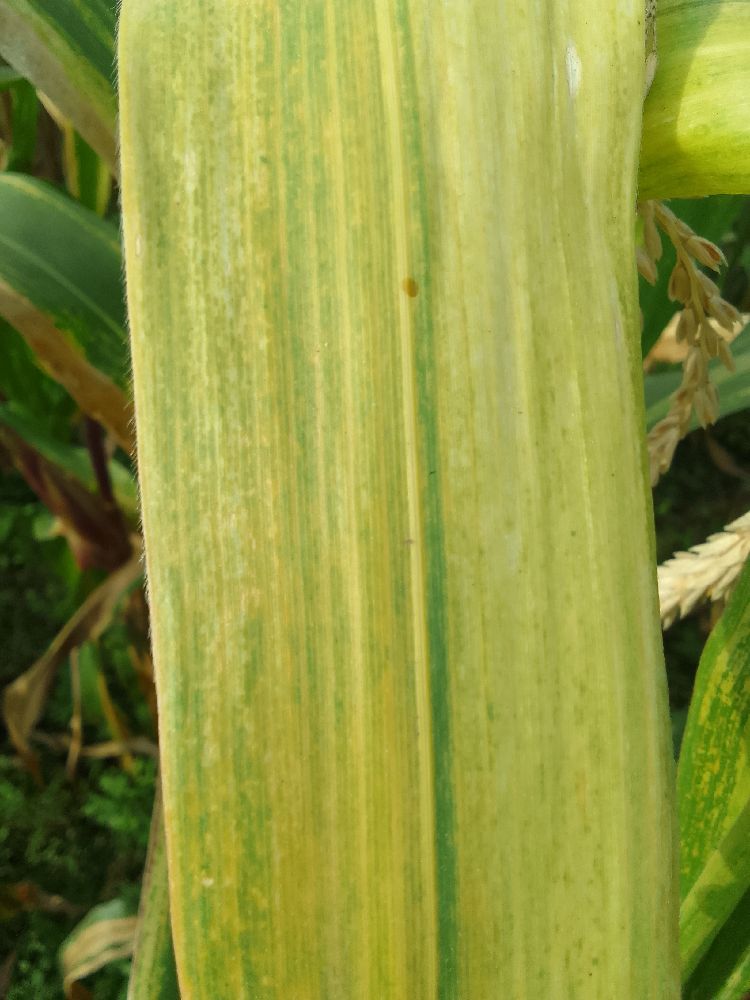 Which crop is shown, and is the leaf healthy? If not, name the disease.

maize, maize lethal necrosis
